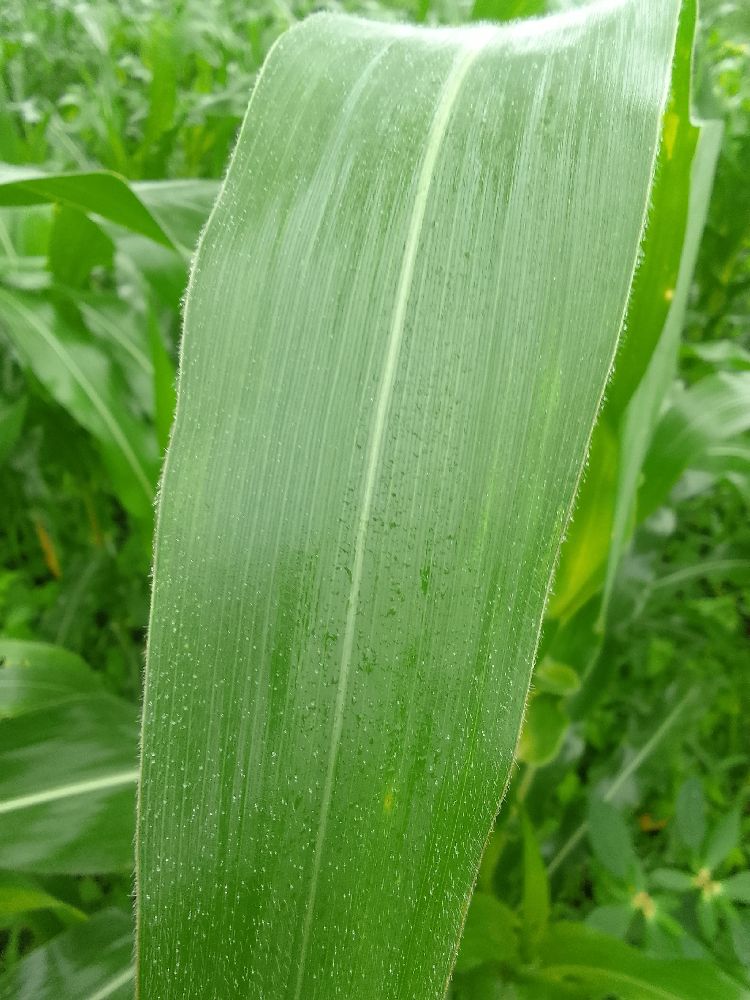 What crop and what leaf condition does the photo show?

maize, healthy
